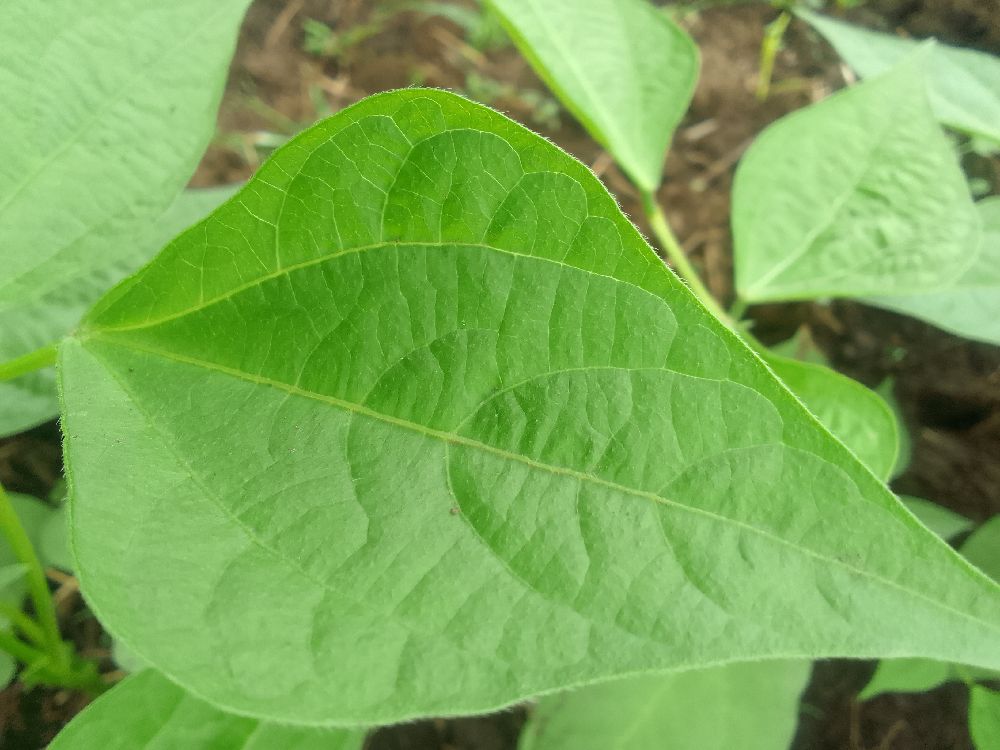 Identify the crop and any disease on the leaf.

common bean, healthy
